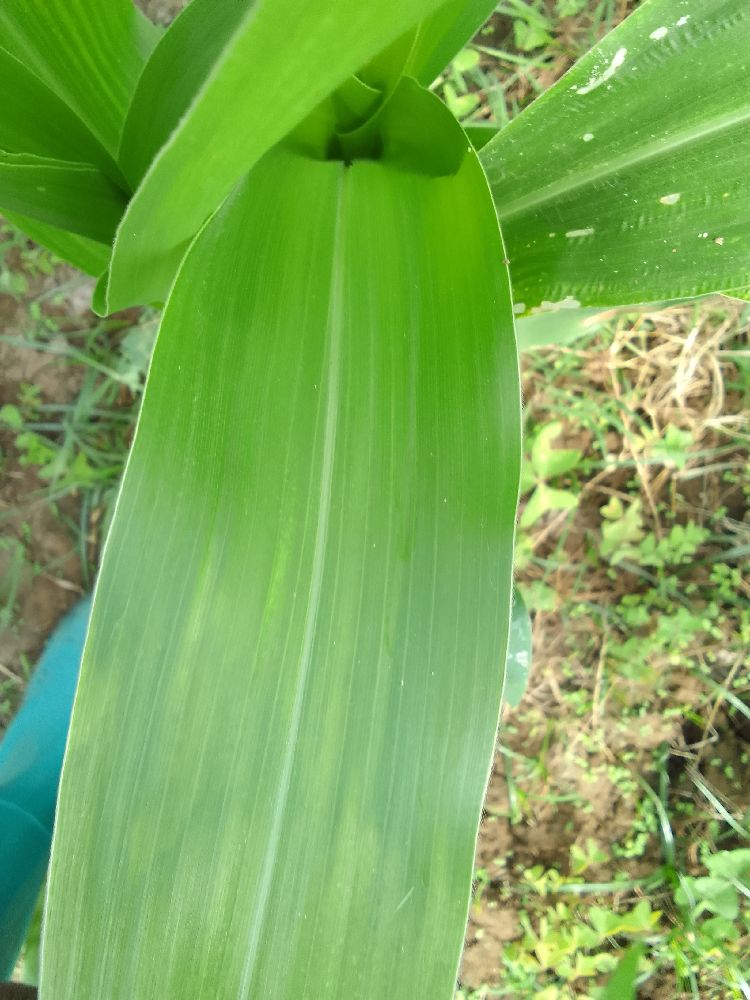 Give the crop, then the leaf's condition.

maize, healthy
